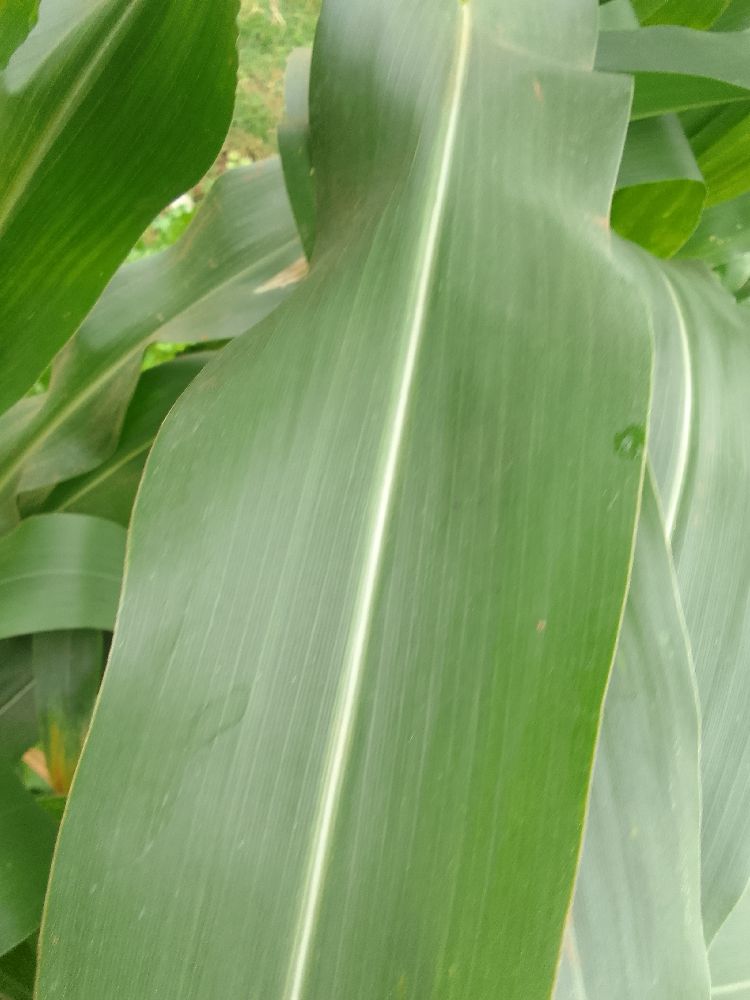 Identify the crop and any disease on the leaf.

maize, healthy
